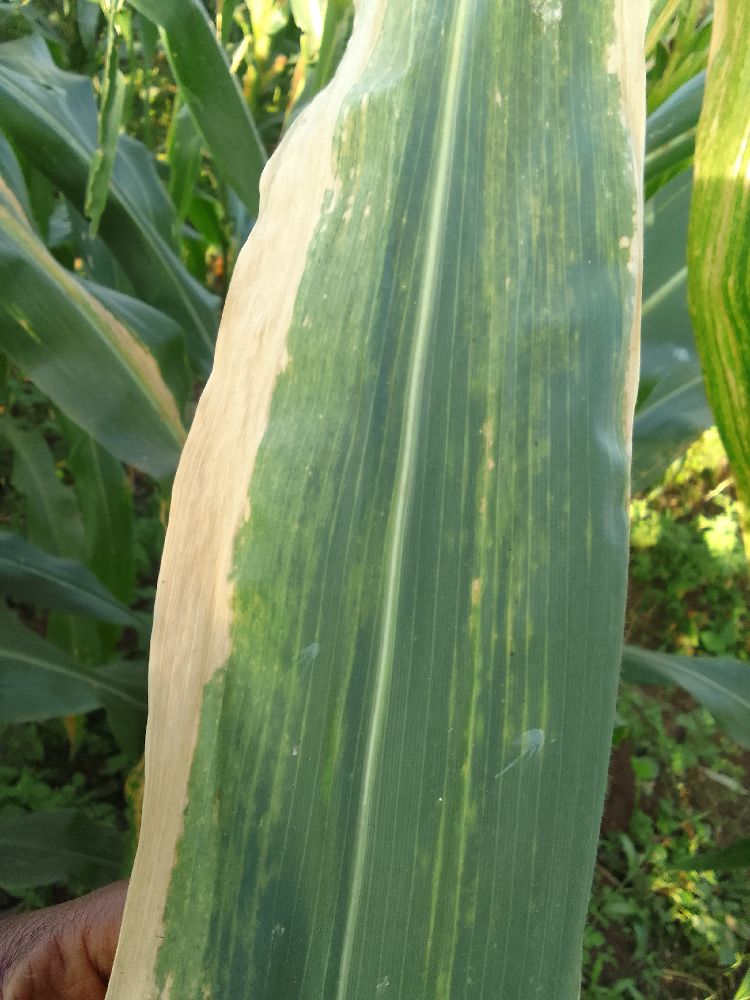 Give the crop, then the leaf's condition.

maize, maize lethal necrosis
